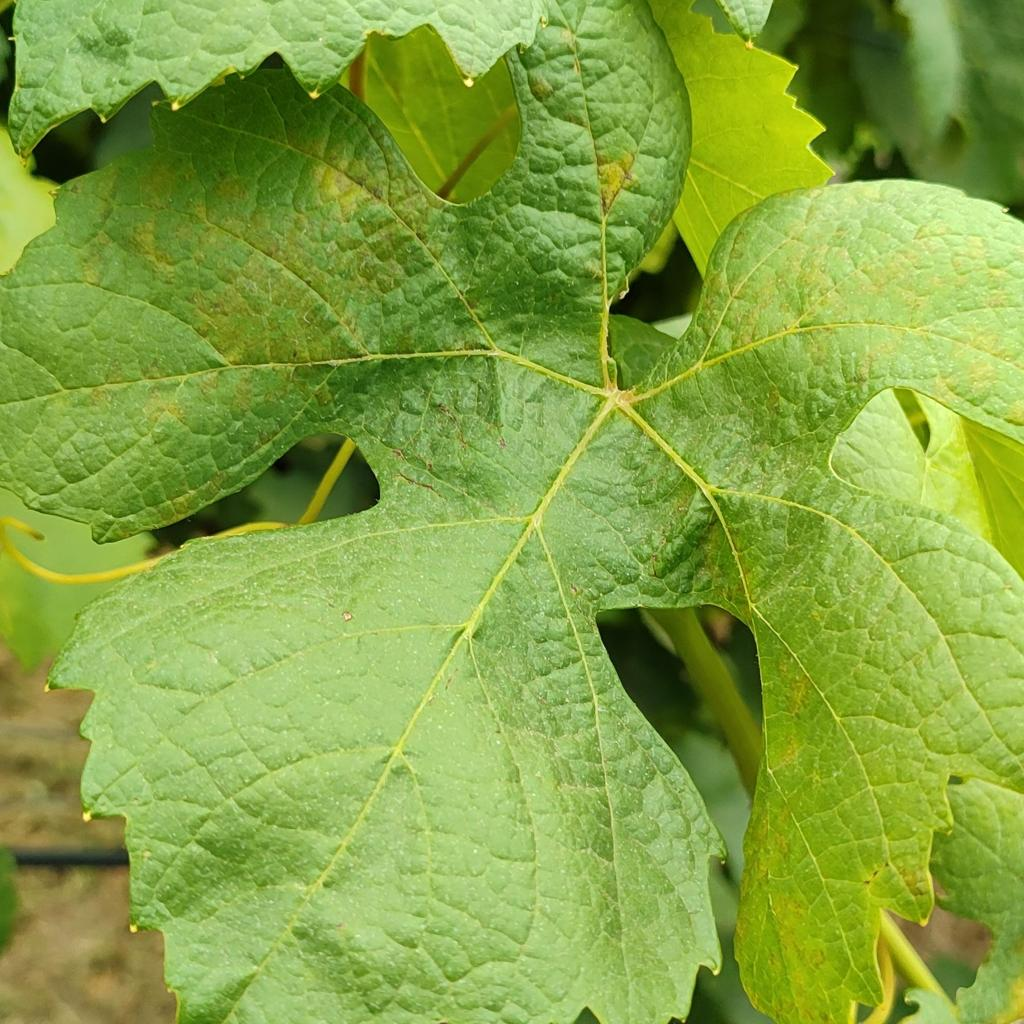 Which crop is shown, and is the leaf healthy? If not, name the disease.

grapevine, downy mildew
